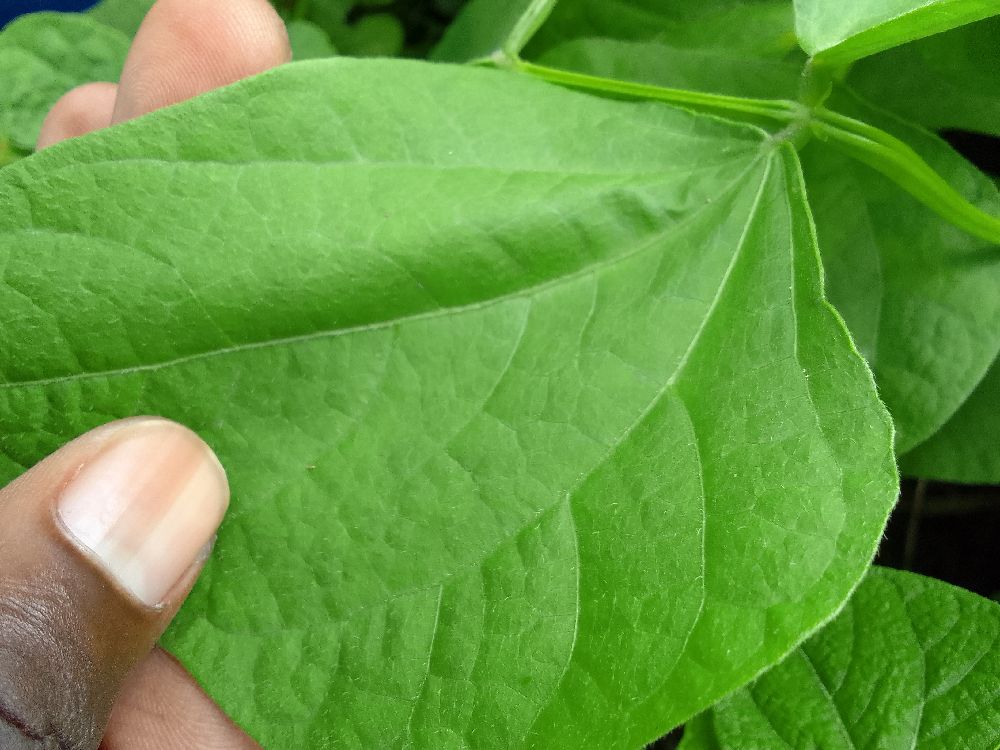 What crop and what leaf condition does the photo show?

common bean, healthy
